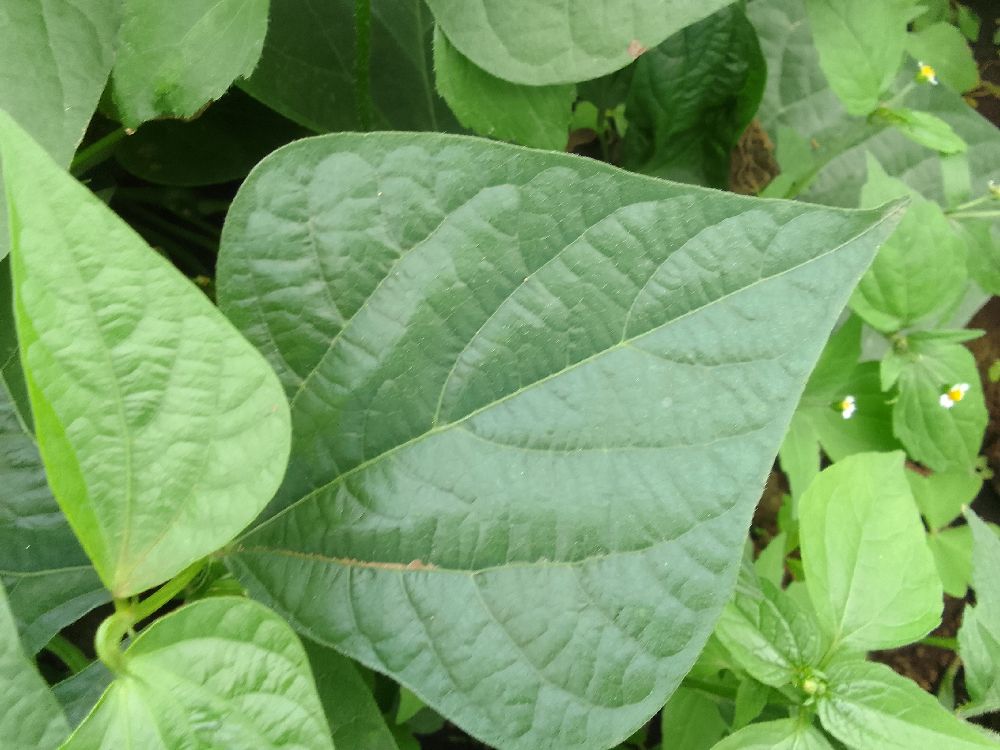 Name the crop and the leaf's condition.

common bean, healthy
